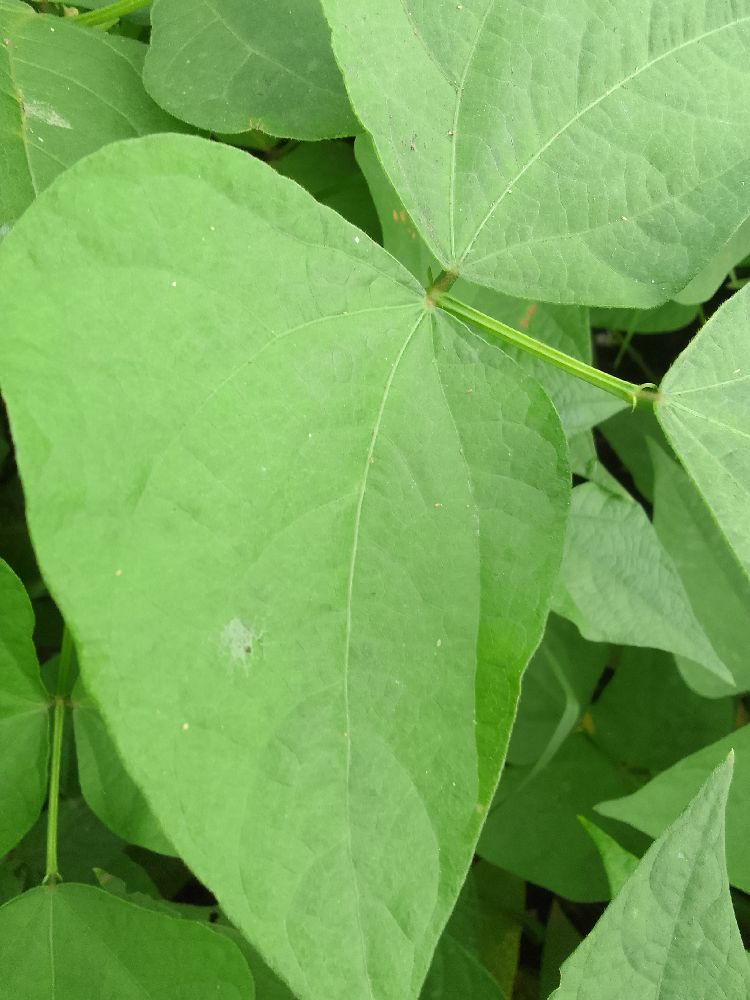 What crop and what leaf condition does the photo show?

common bean, healthy
